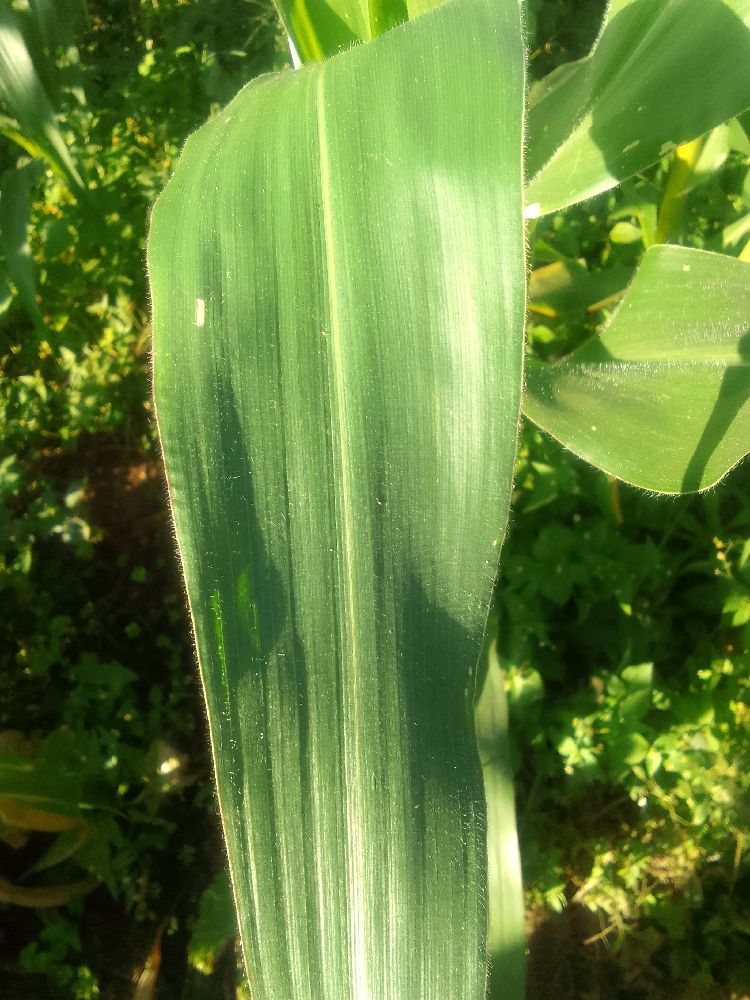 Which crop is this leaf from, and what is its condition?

maize, healthy
